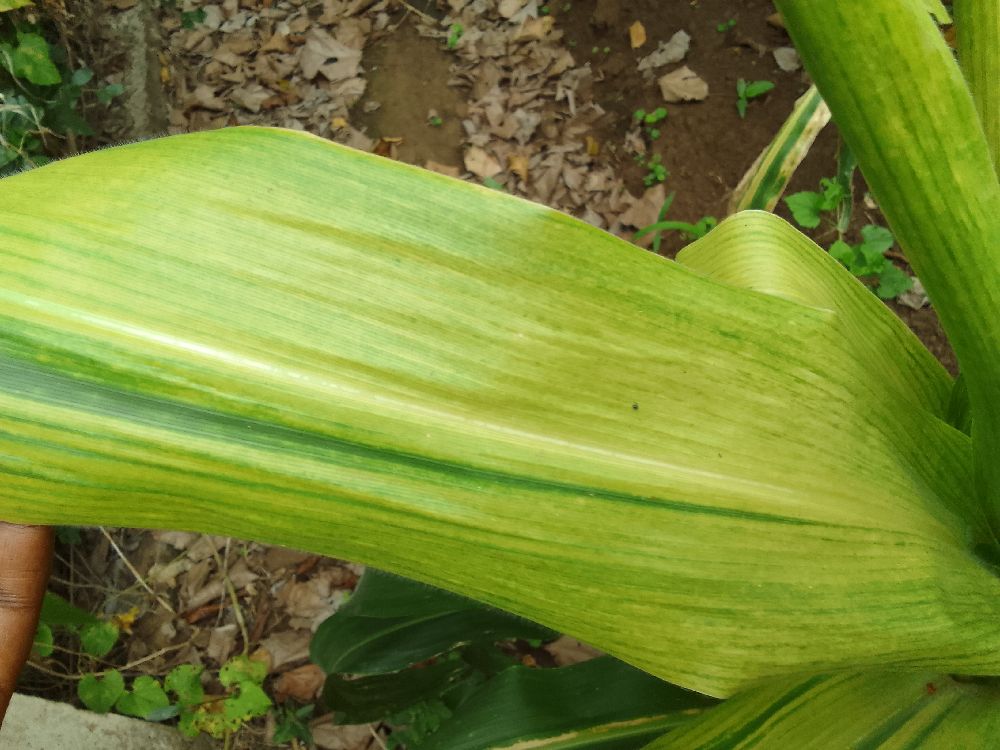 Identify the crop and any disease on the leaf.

maize, maize lethal necrosis
